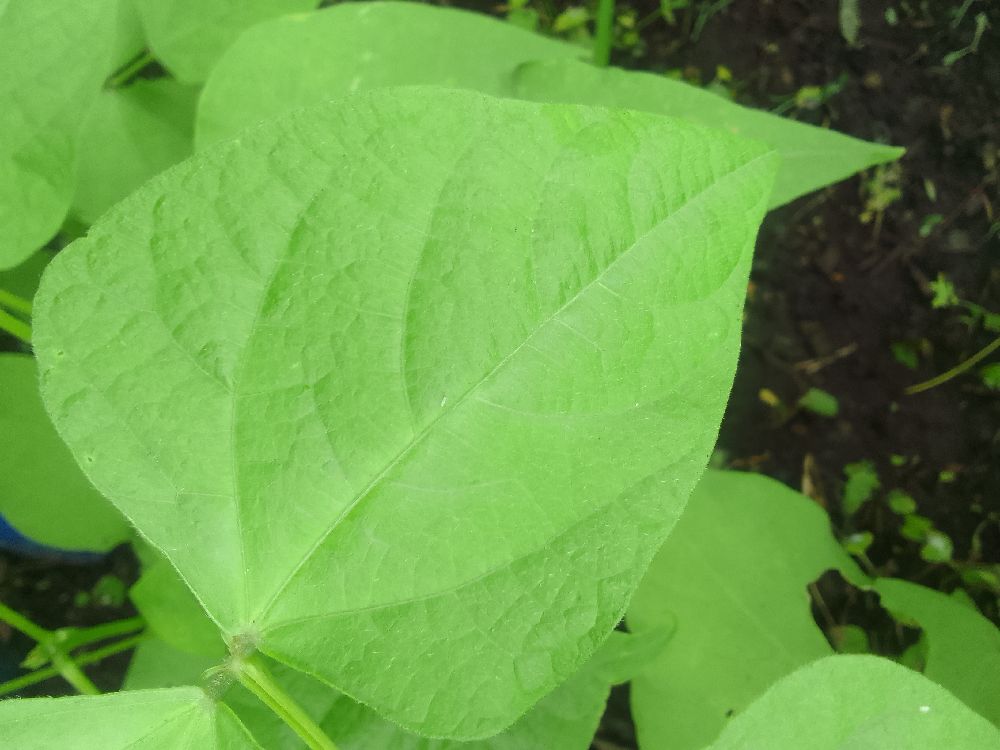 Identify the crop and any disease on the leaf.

common bean, healthy
